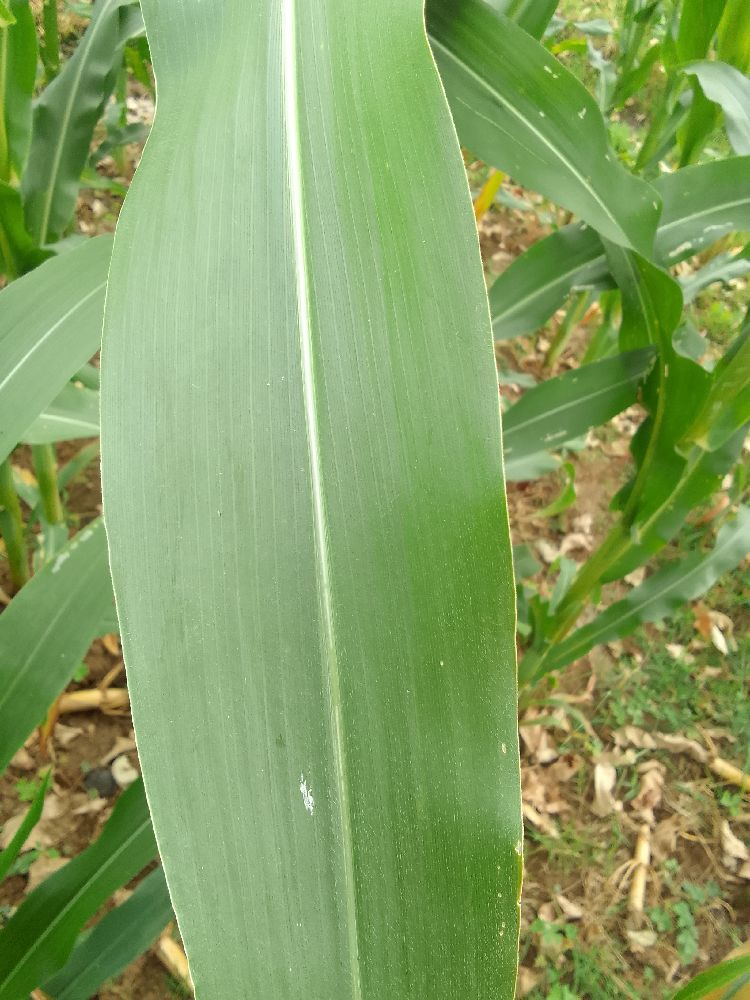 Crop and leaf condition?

maize, healthy
